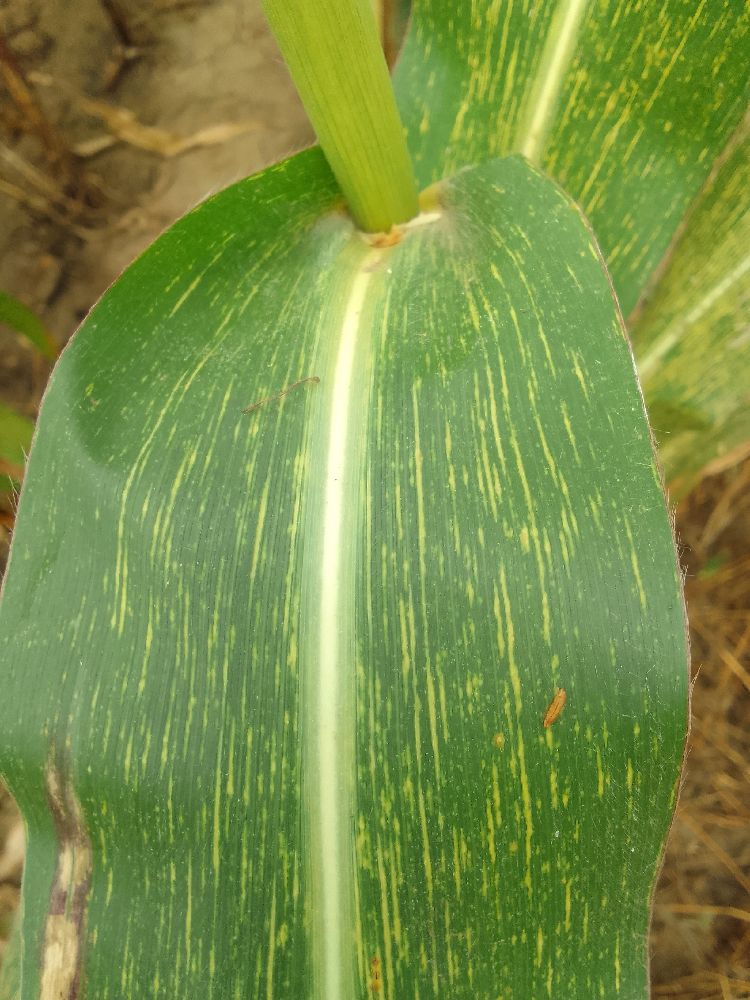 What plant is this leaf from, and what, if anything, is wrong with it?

maize, maize streak virus
